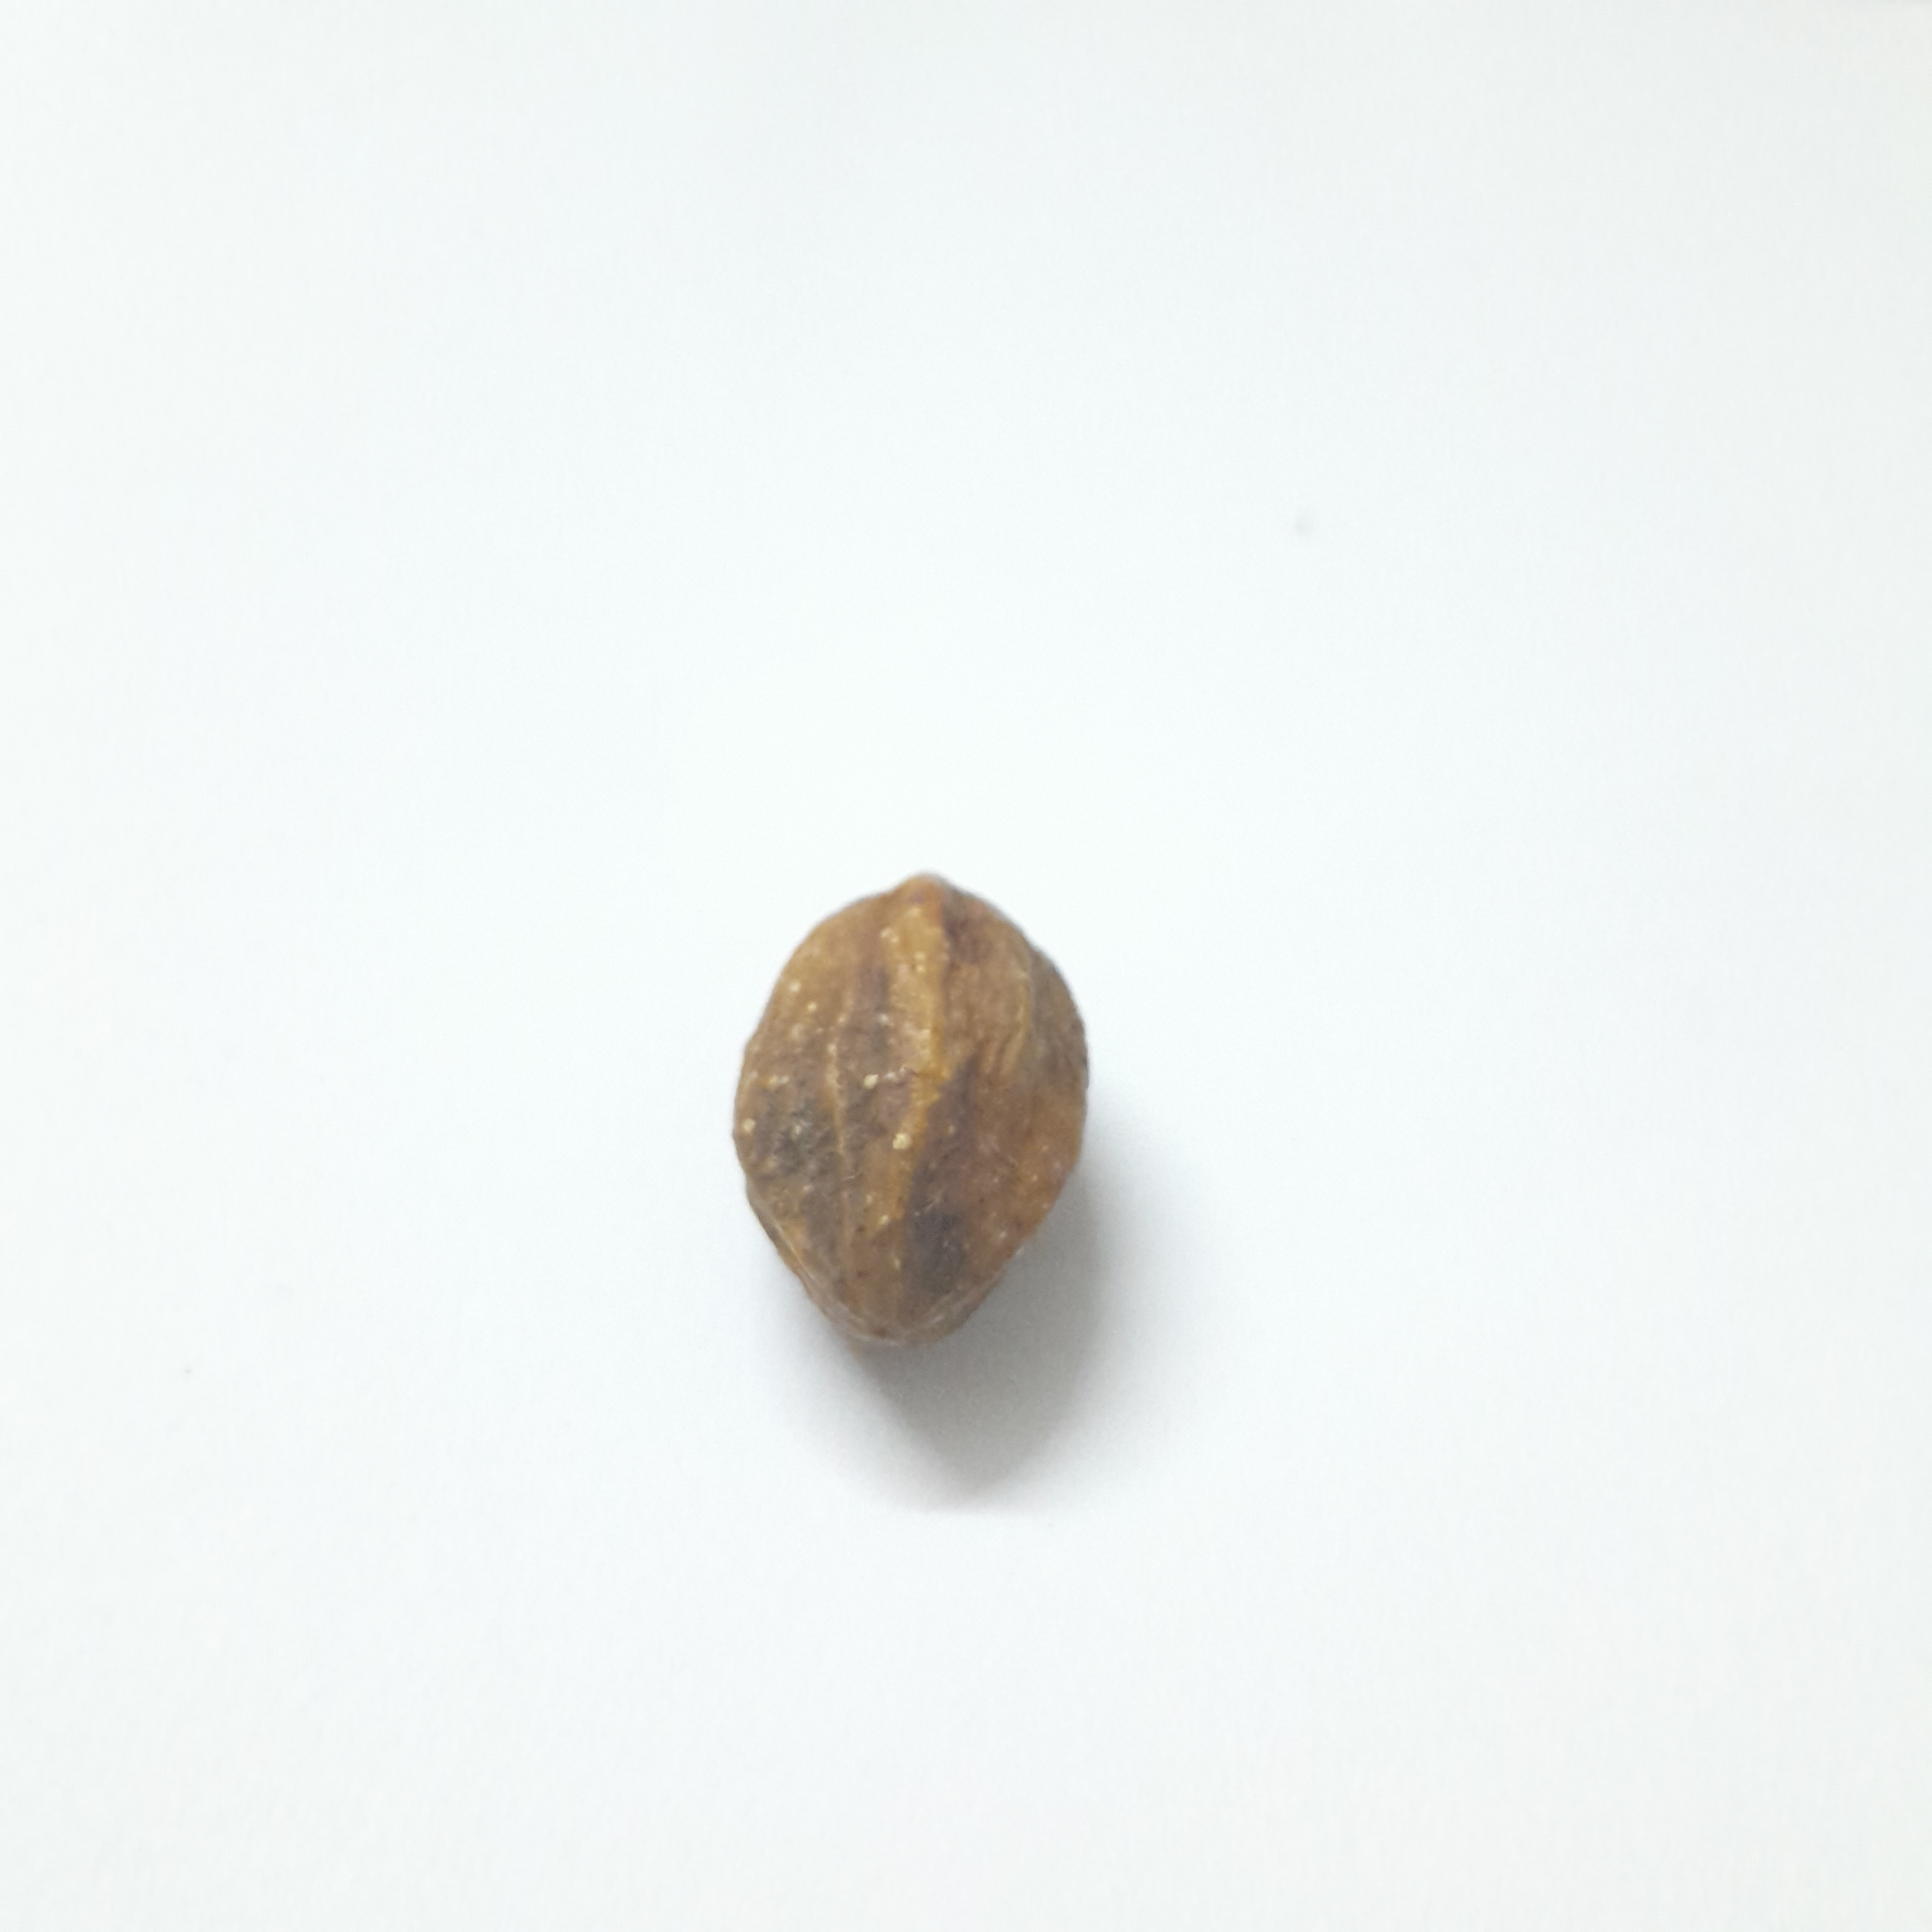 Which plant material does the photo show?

hirdaa
